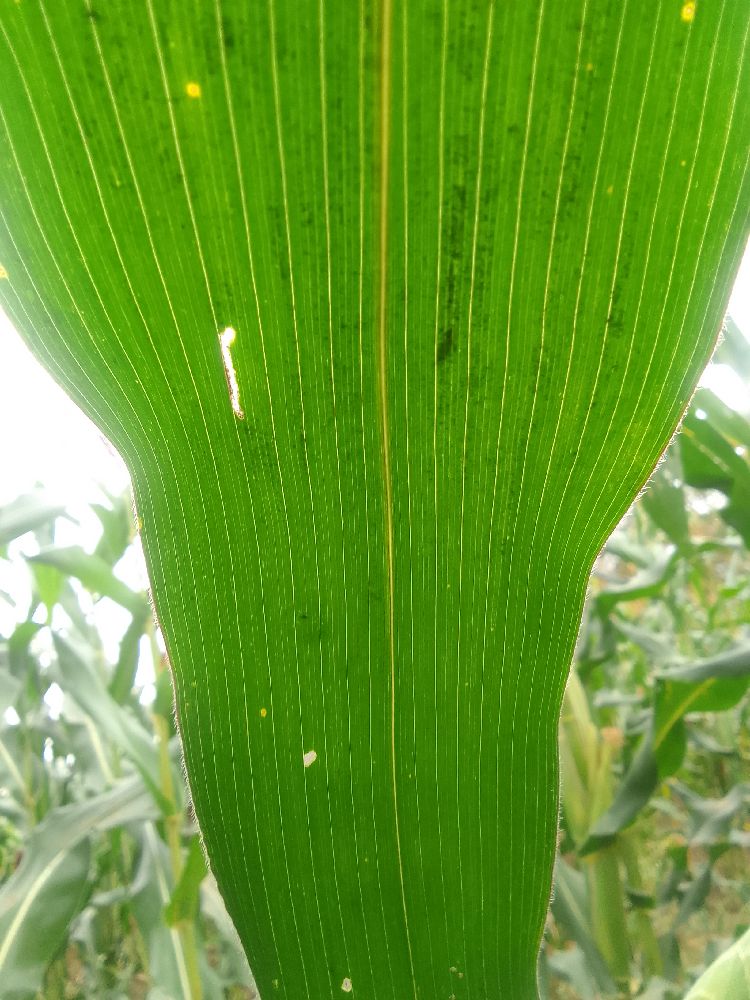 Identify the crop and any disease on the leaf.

maize, healthy
